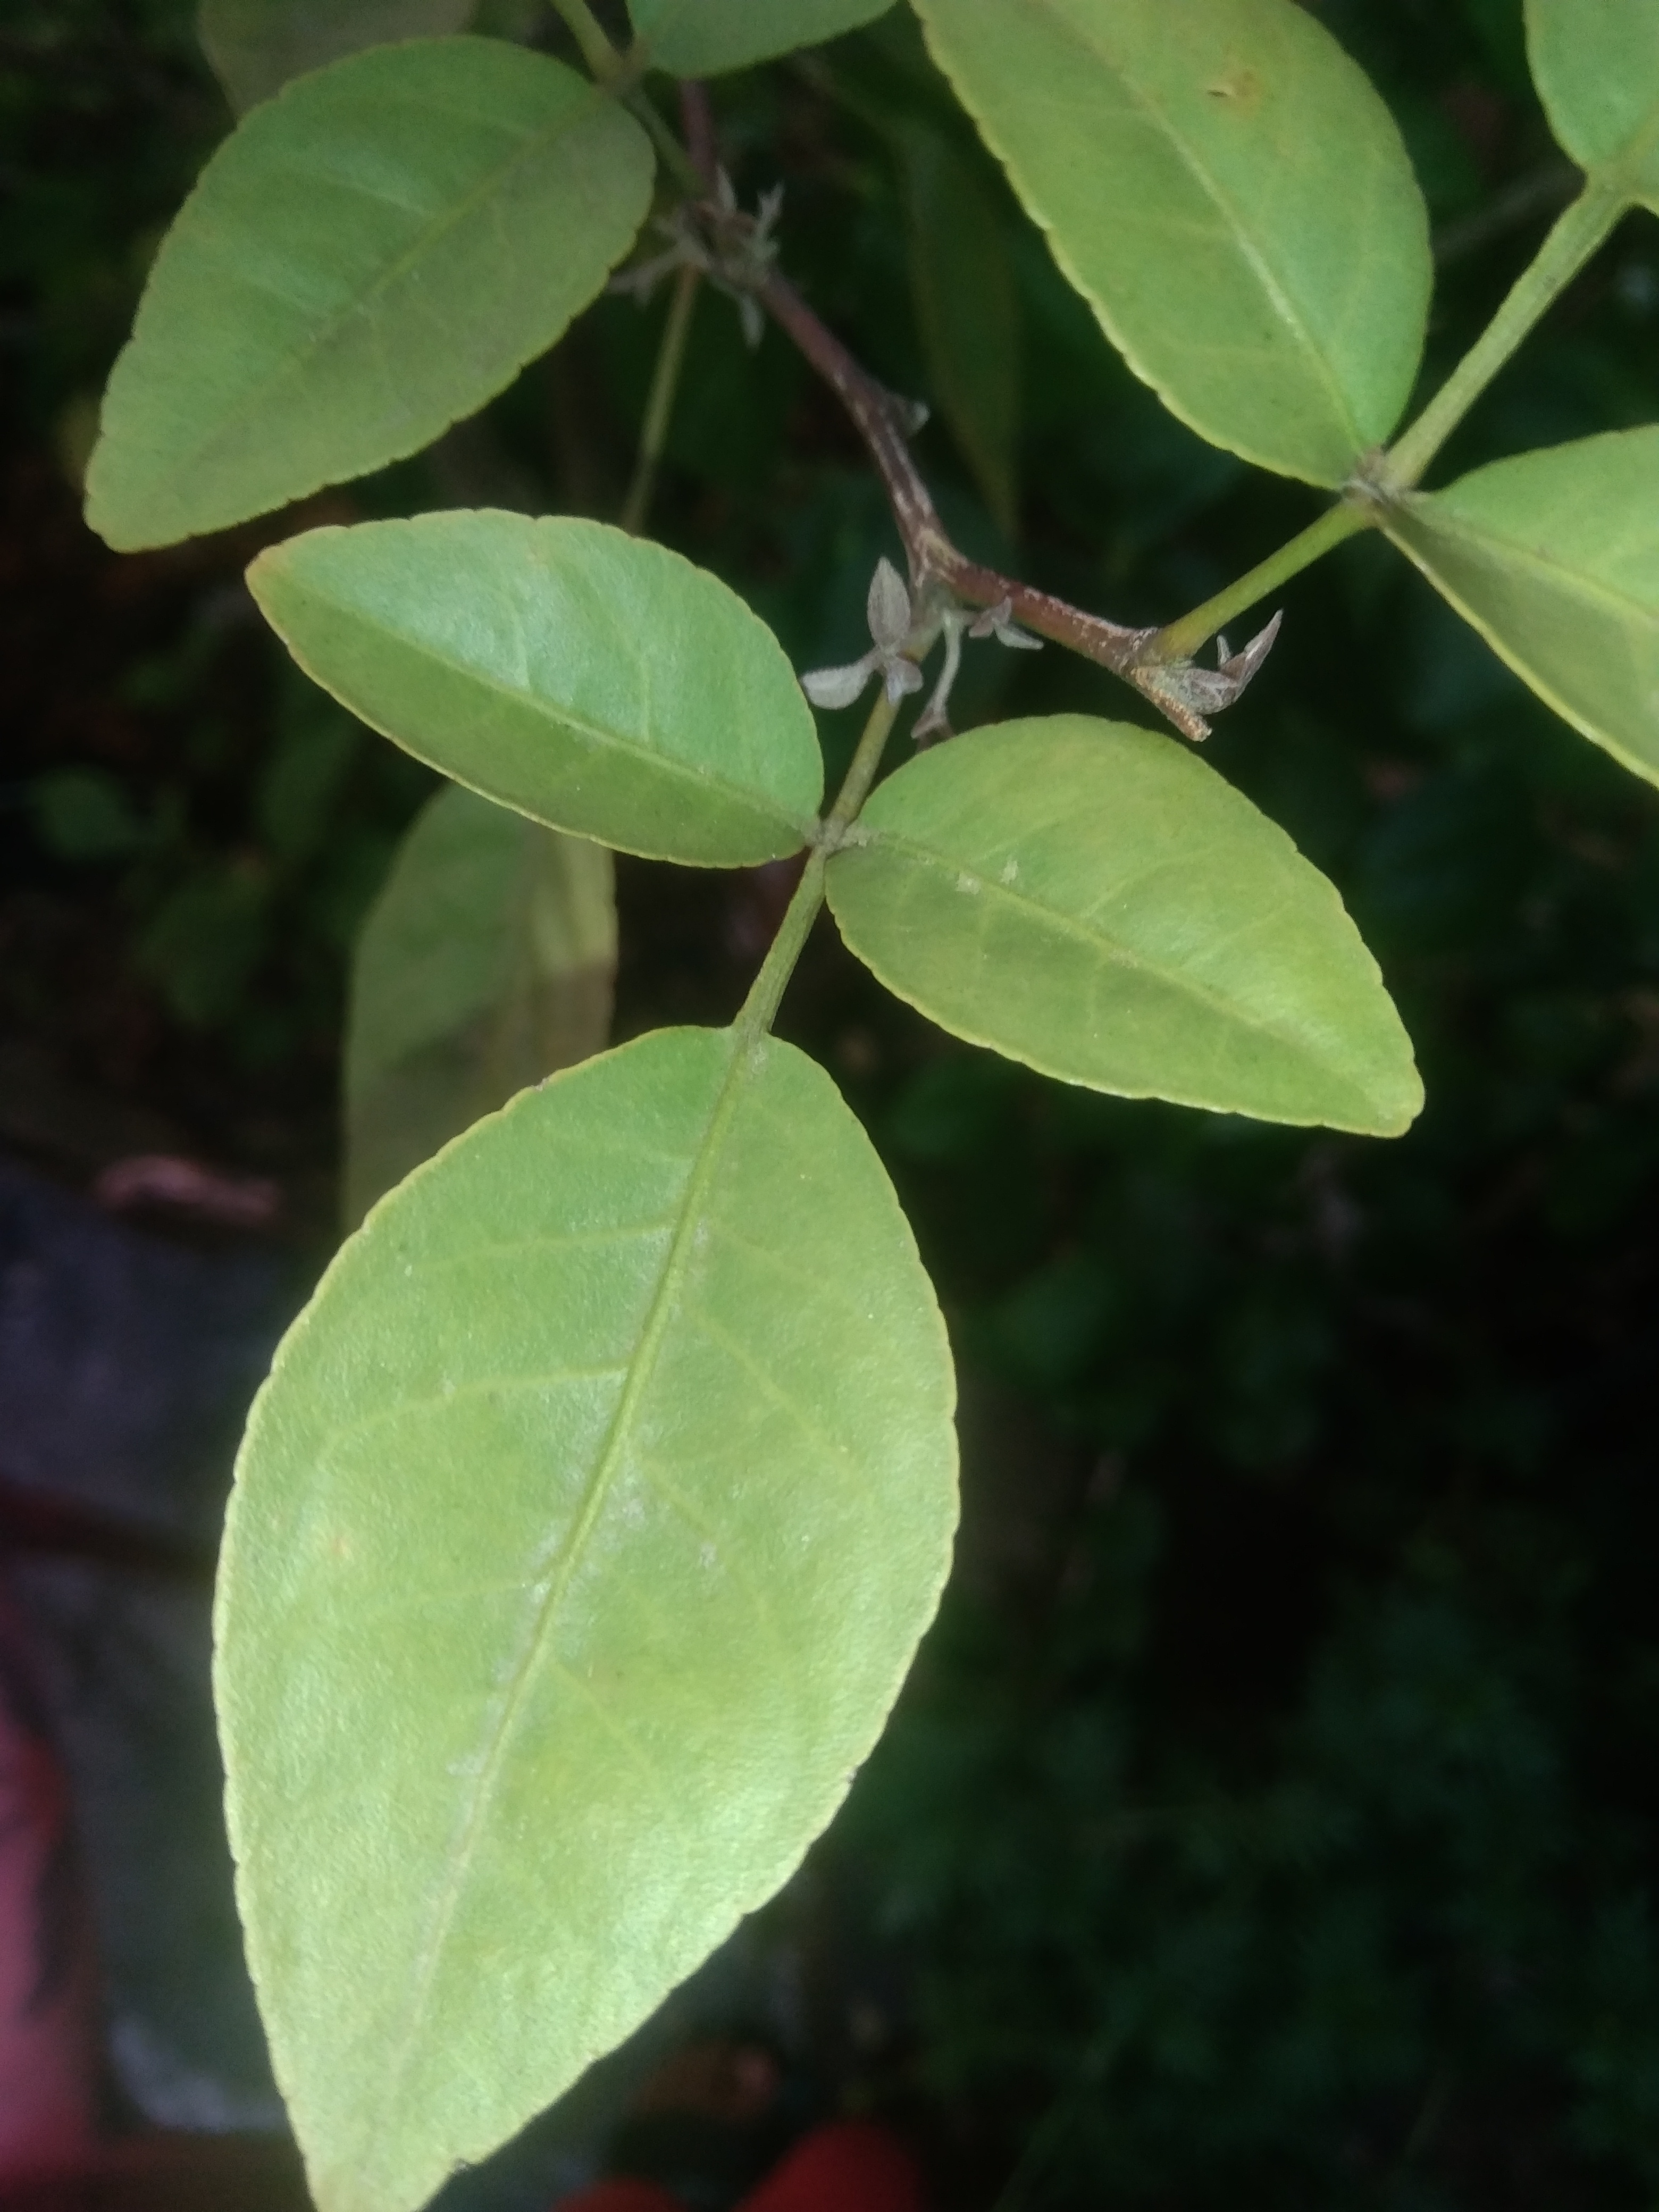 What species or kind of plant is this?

wood apple
